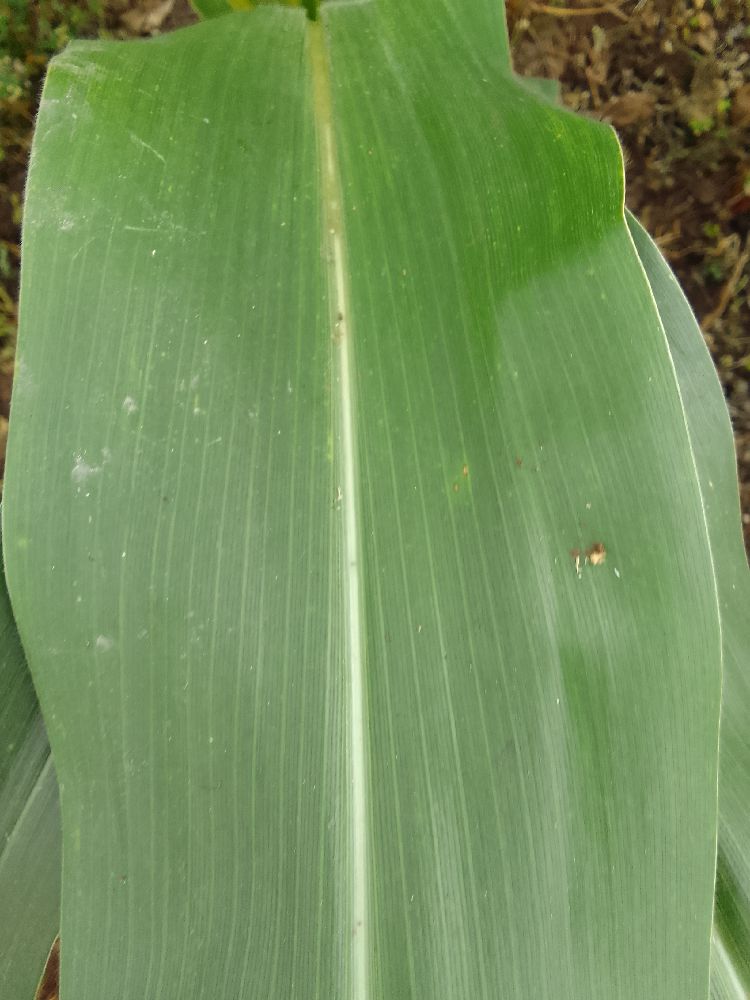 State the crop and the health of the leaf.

maize, healthy
